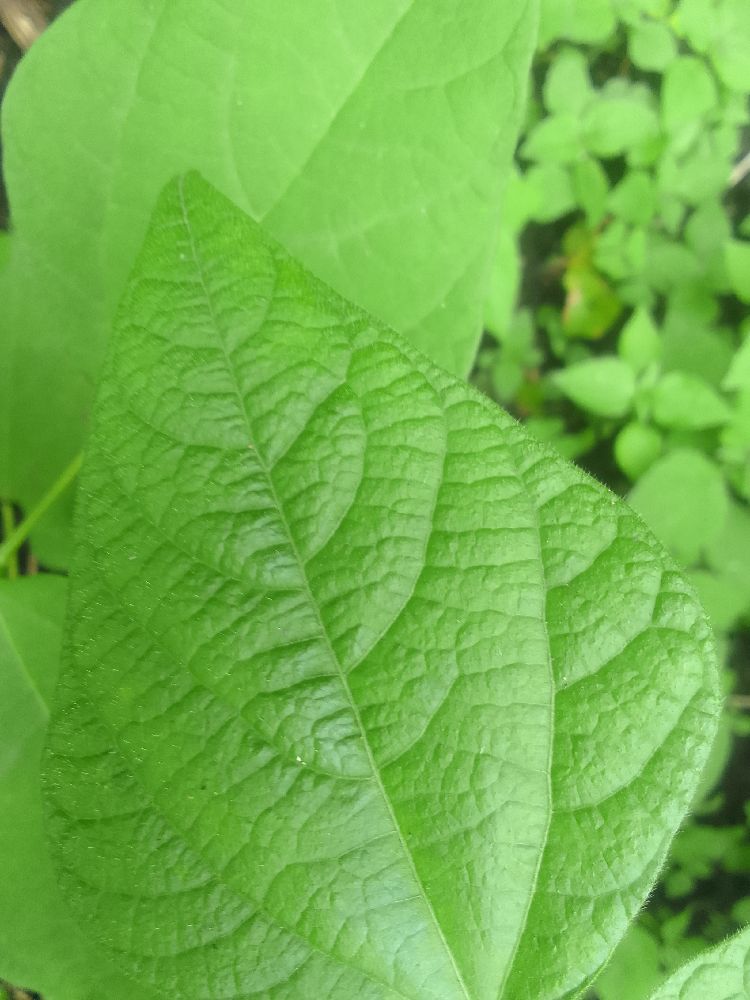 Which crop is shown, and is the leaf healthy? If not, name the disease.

common bean, healthy
